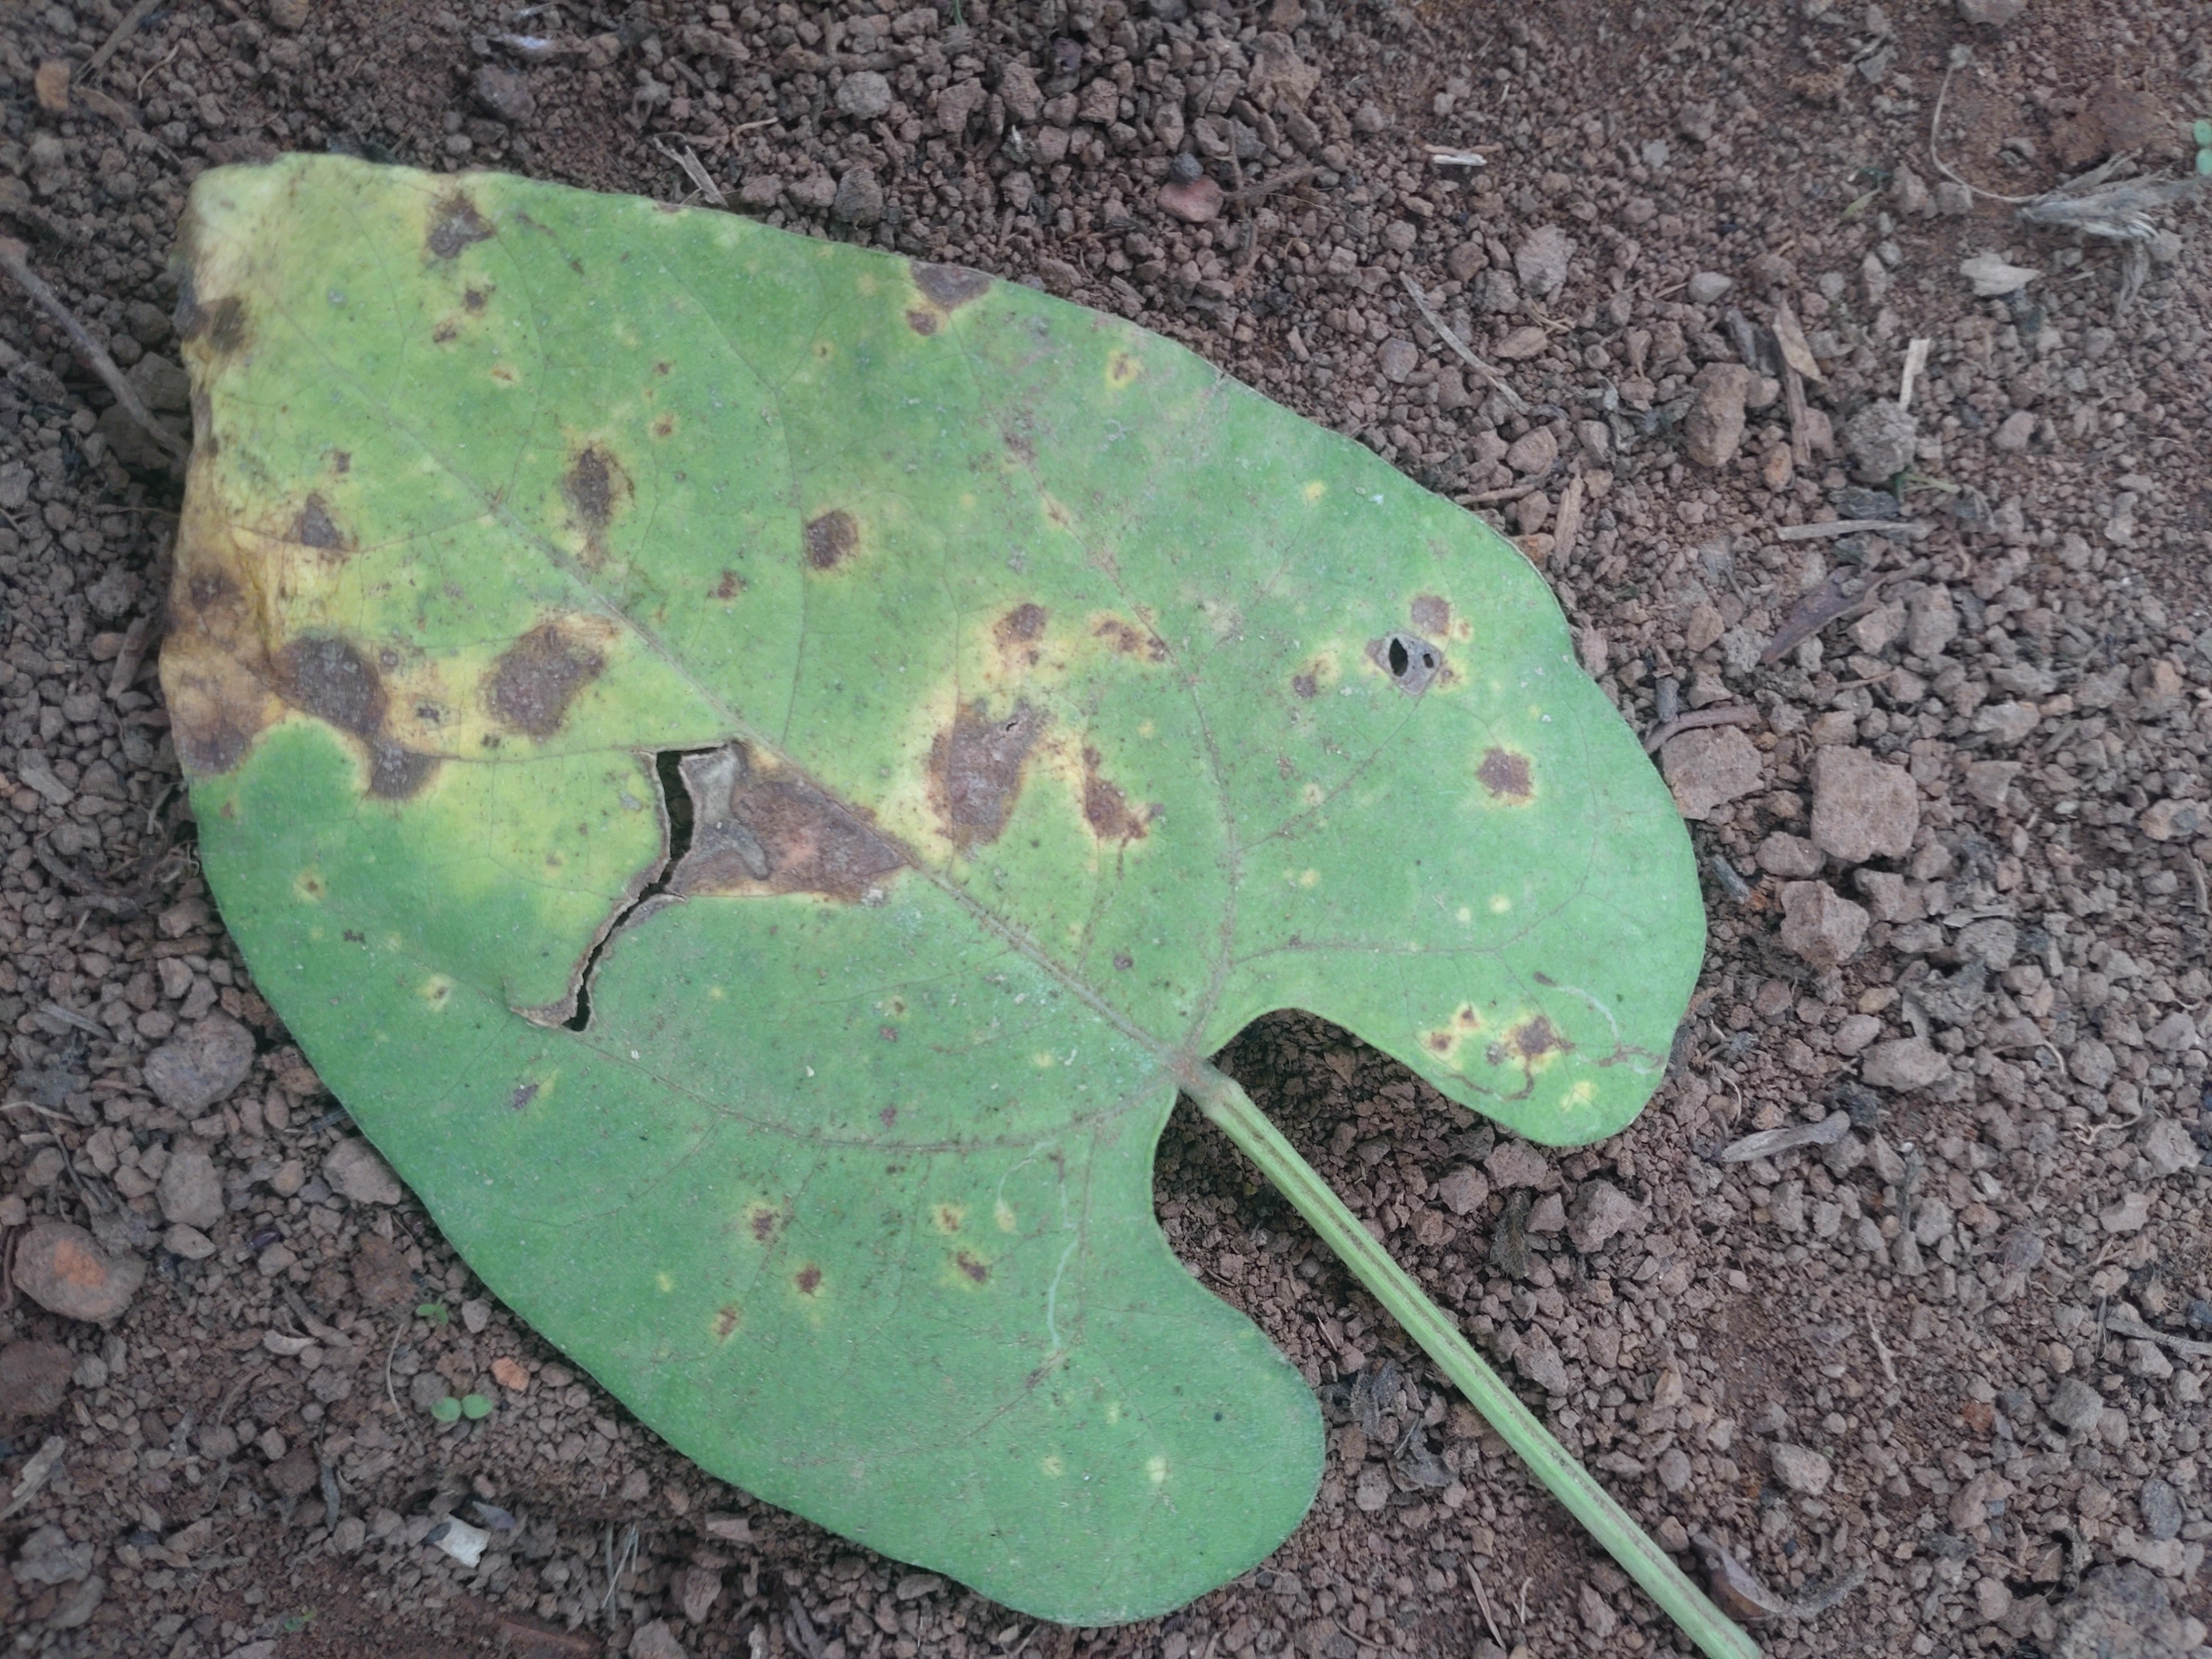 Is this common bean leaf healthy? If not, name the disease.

rust
